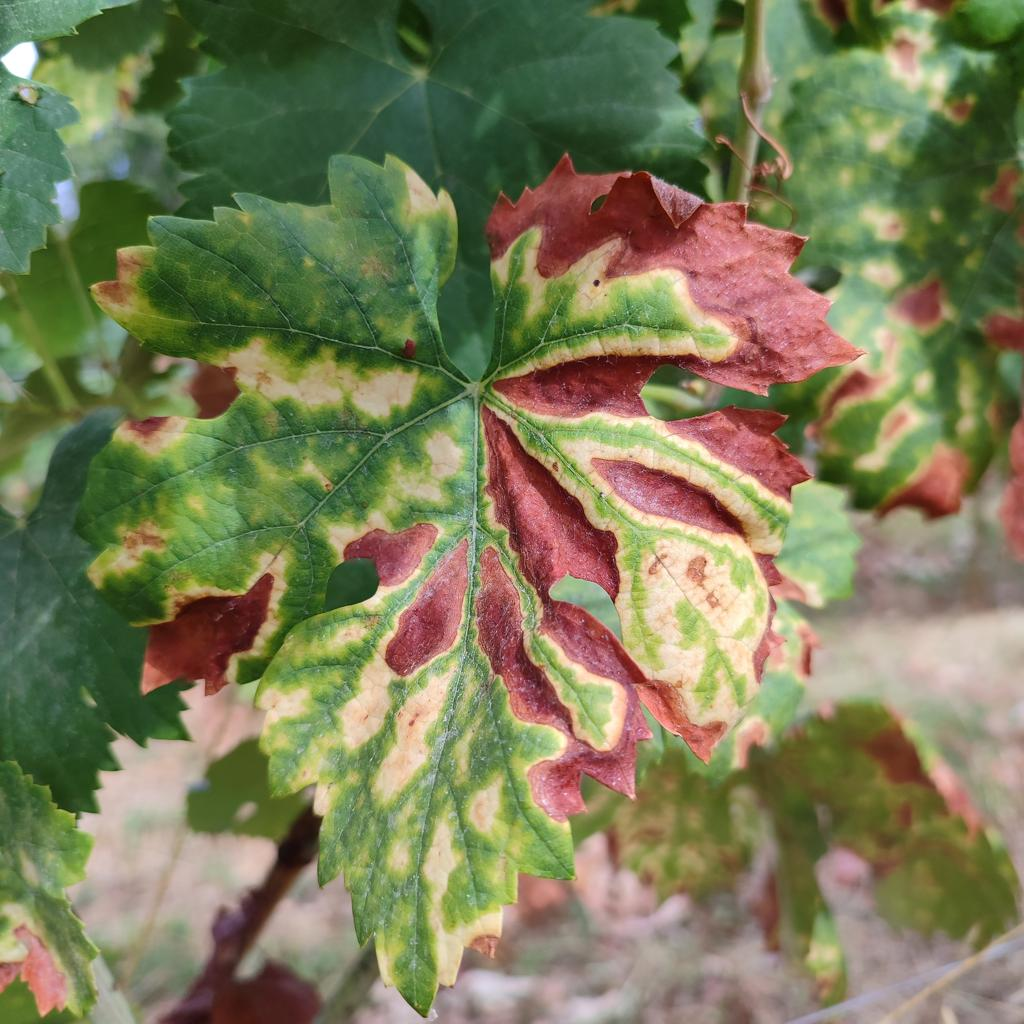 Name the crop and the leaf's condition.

grapevine, esca complex
